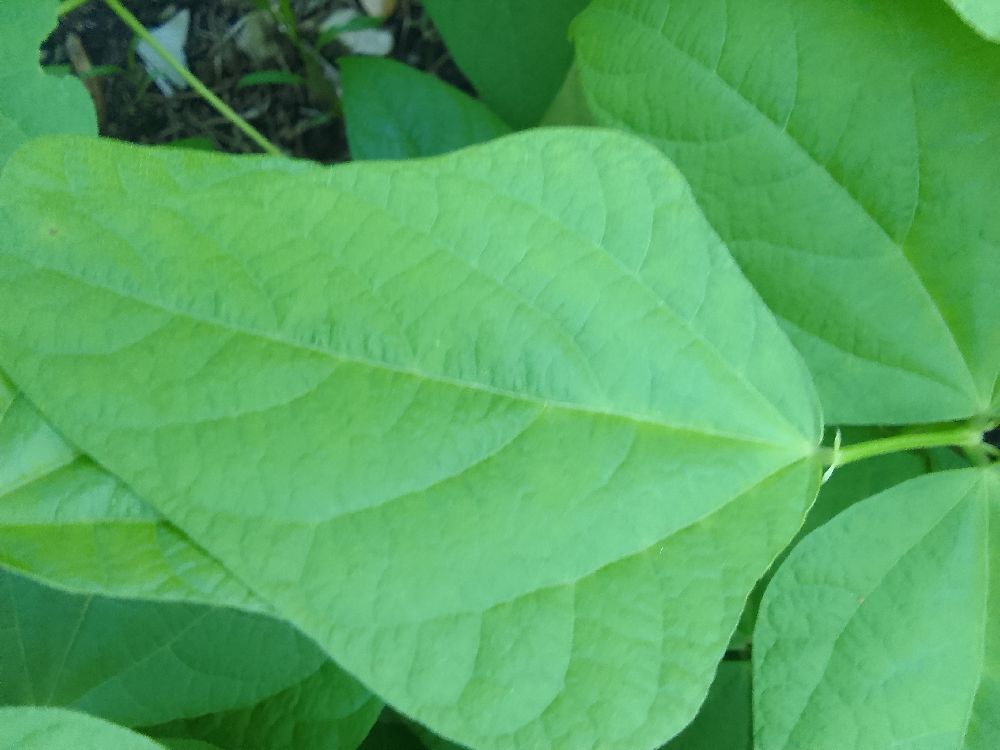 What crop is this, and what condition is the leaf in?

common bean, healthy
